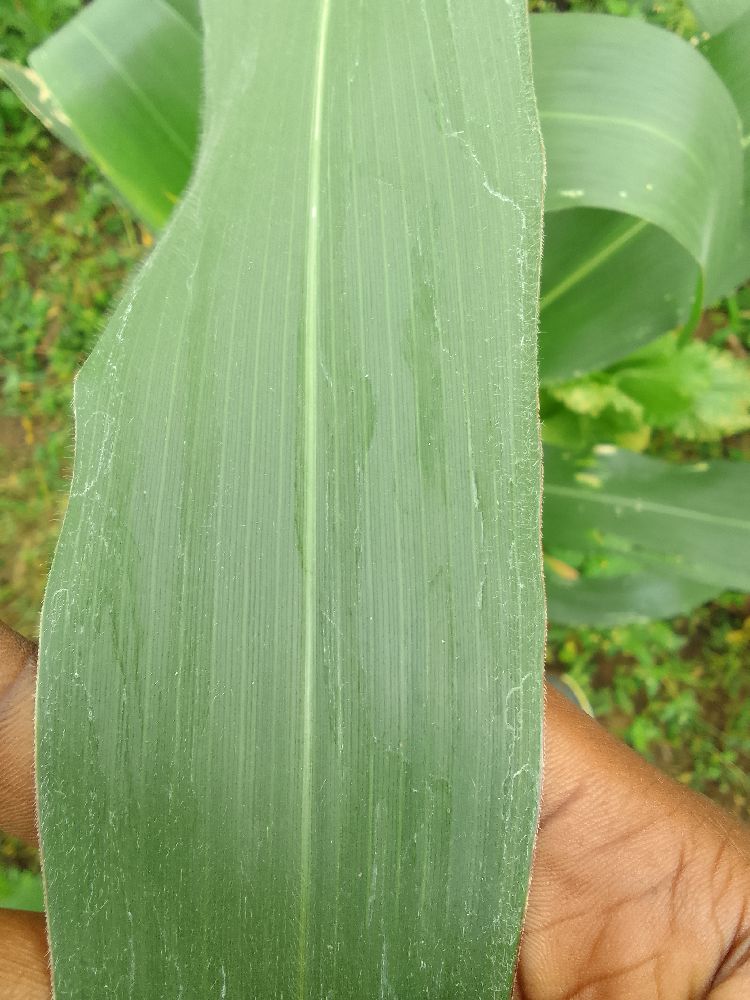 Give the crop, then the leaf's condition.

maize, healthy
